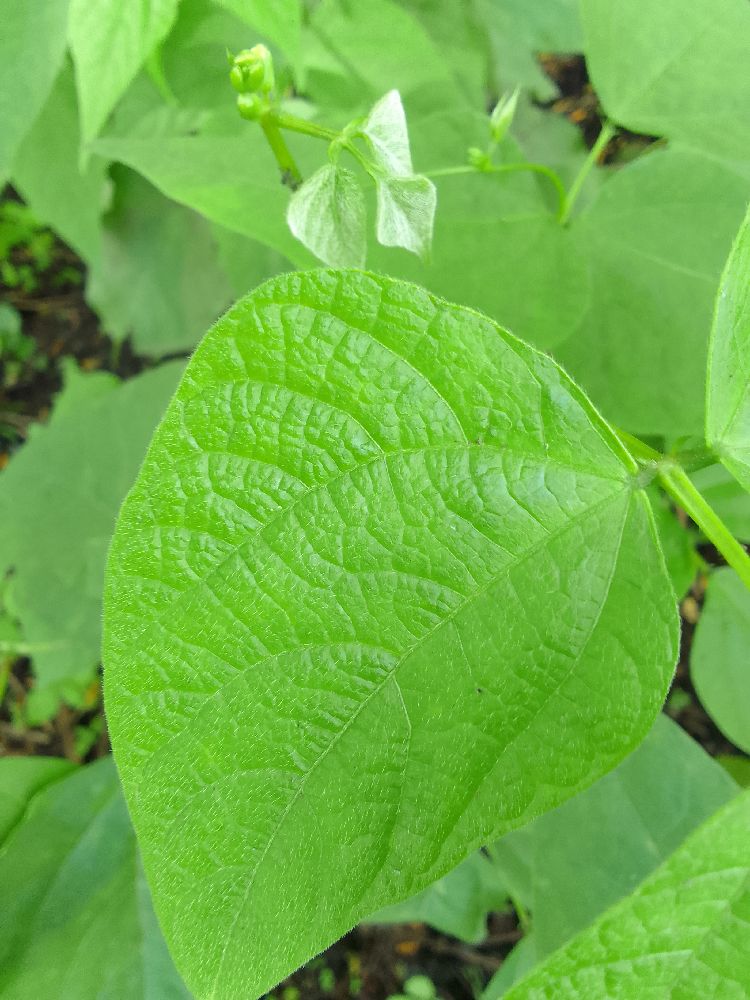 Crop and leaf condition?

common bean, healthy
